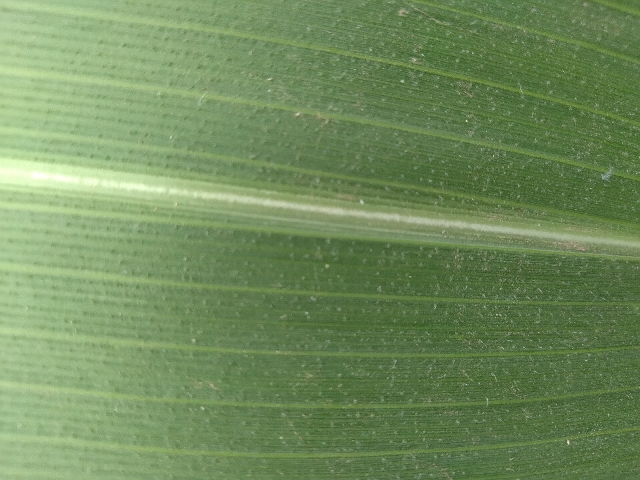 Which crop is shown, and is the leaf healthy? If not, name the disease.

maize, healthy
